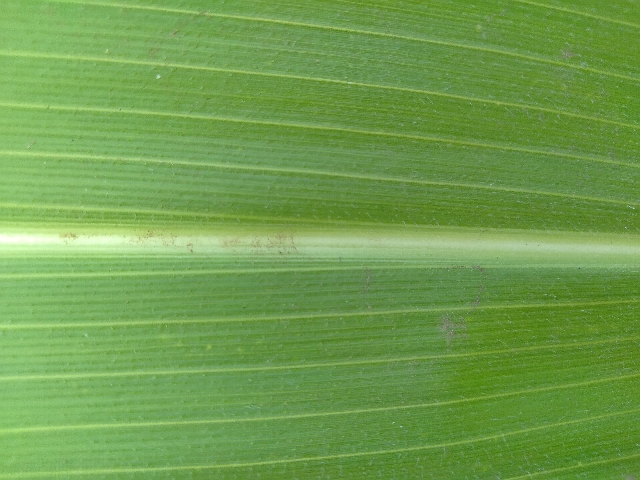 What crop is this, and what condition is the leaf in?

maize, healthy
